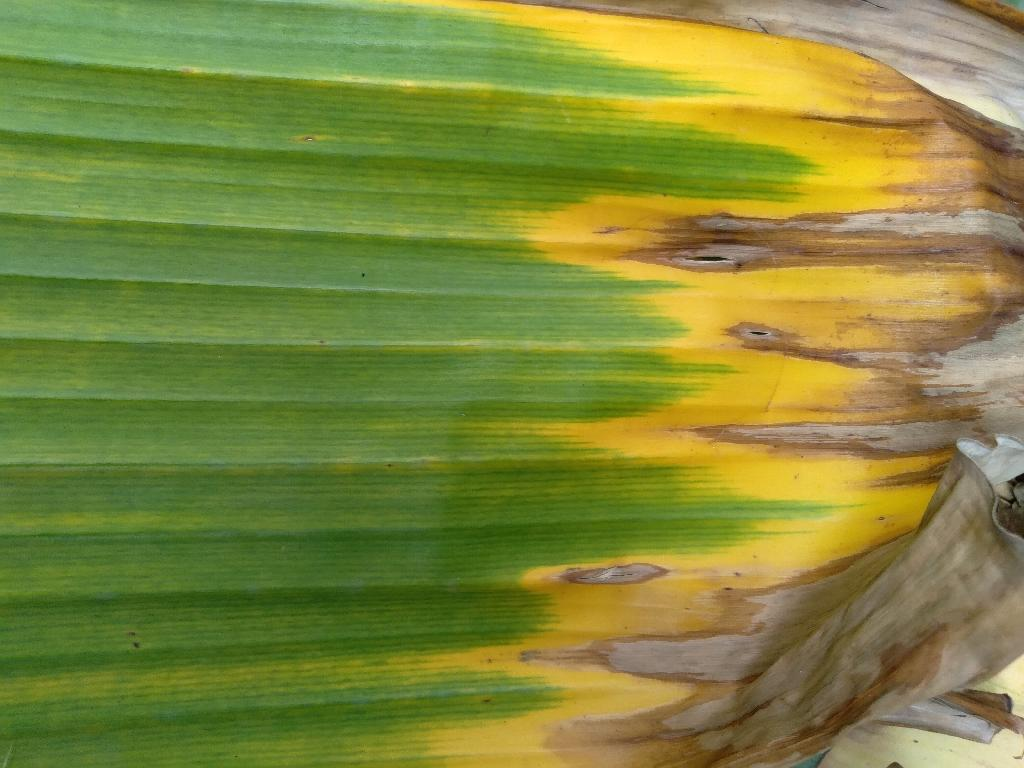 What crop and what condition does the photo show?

banana, fusarium wilt race 1
